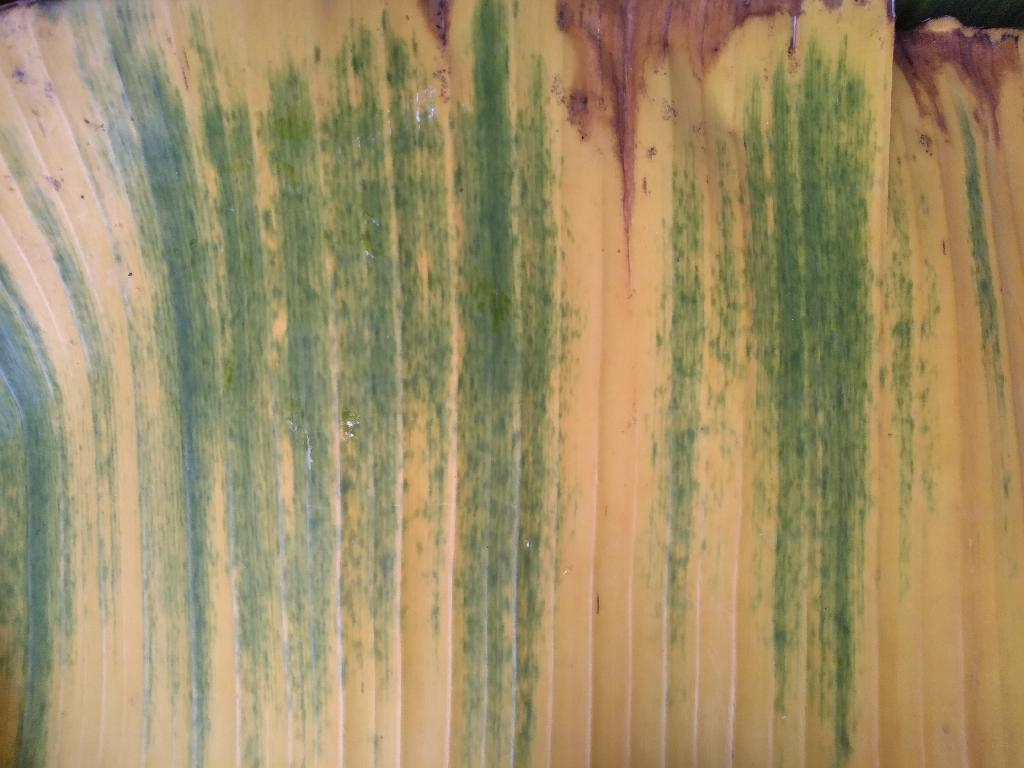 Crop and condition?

banana, fusarium wilt race 1
